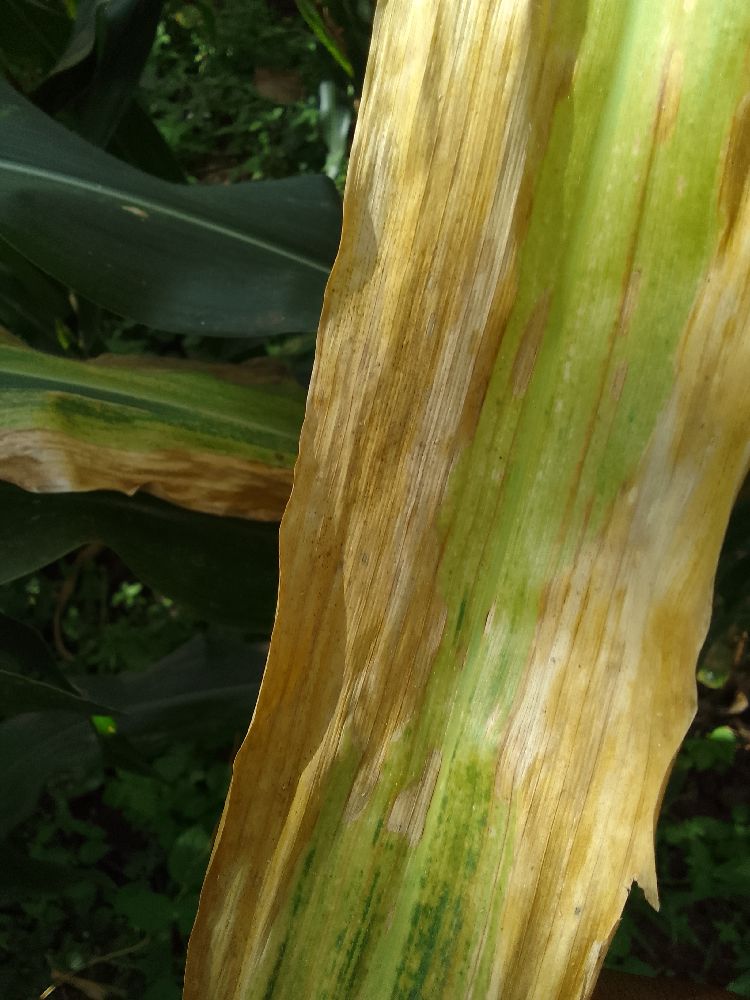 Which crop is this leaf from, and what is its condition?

maize, maize lethal necrosis
